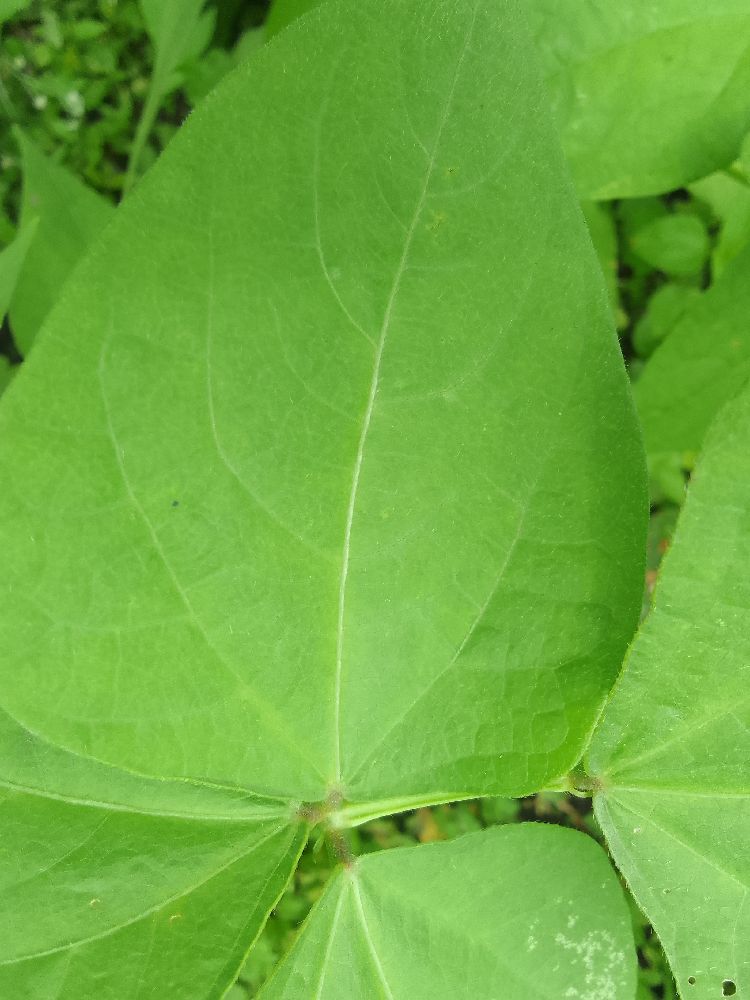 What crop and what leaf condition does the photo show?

common bean, healthy
